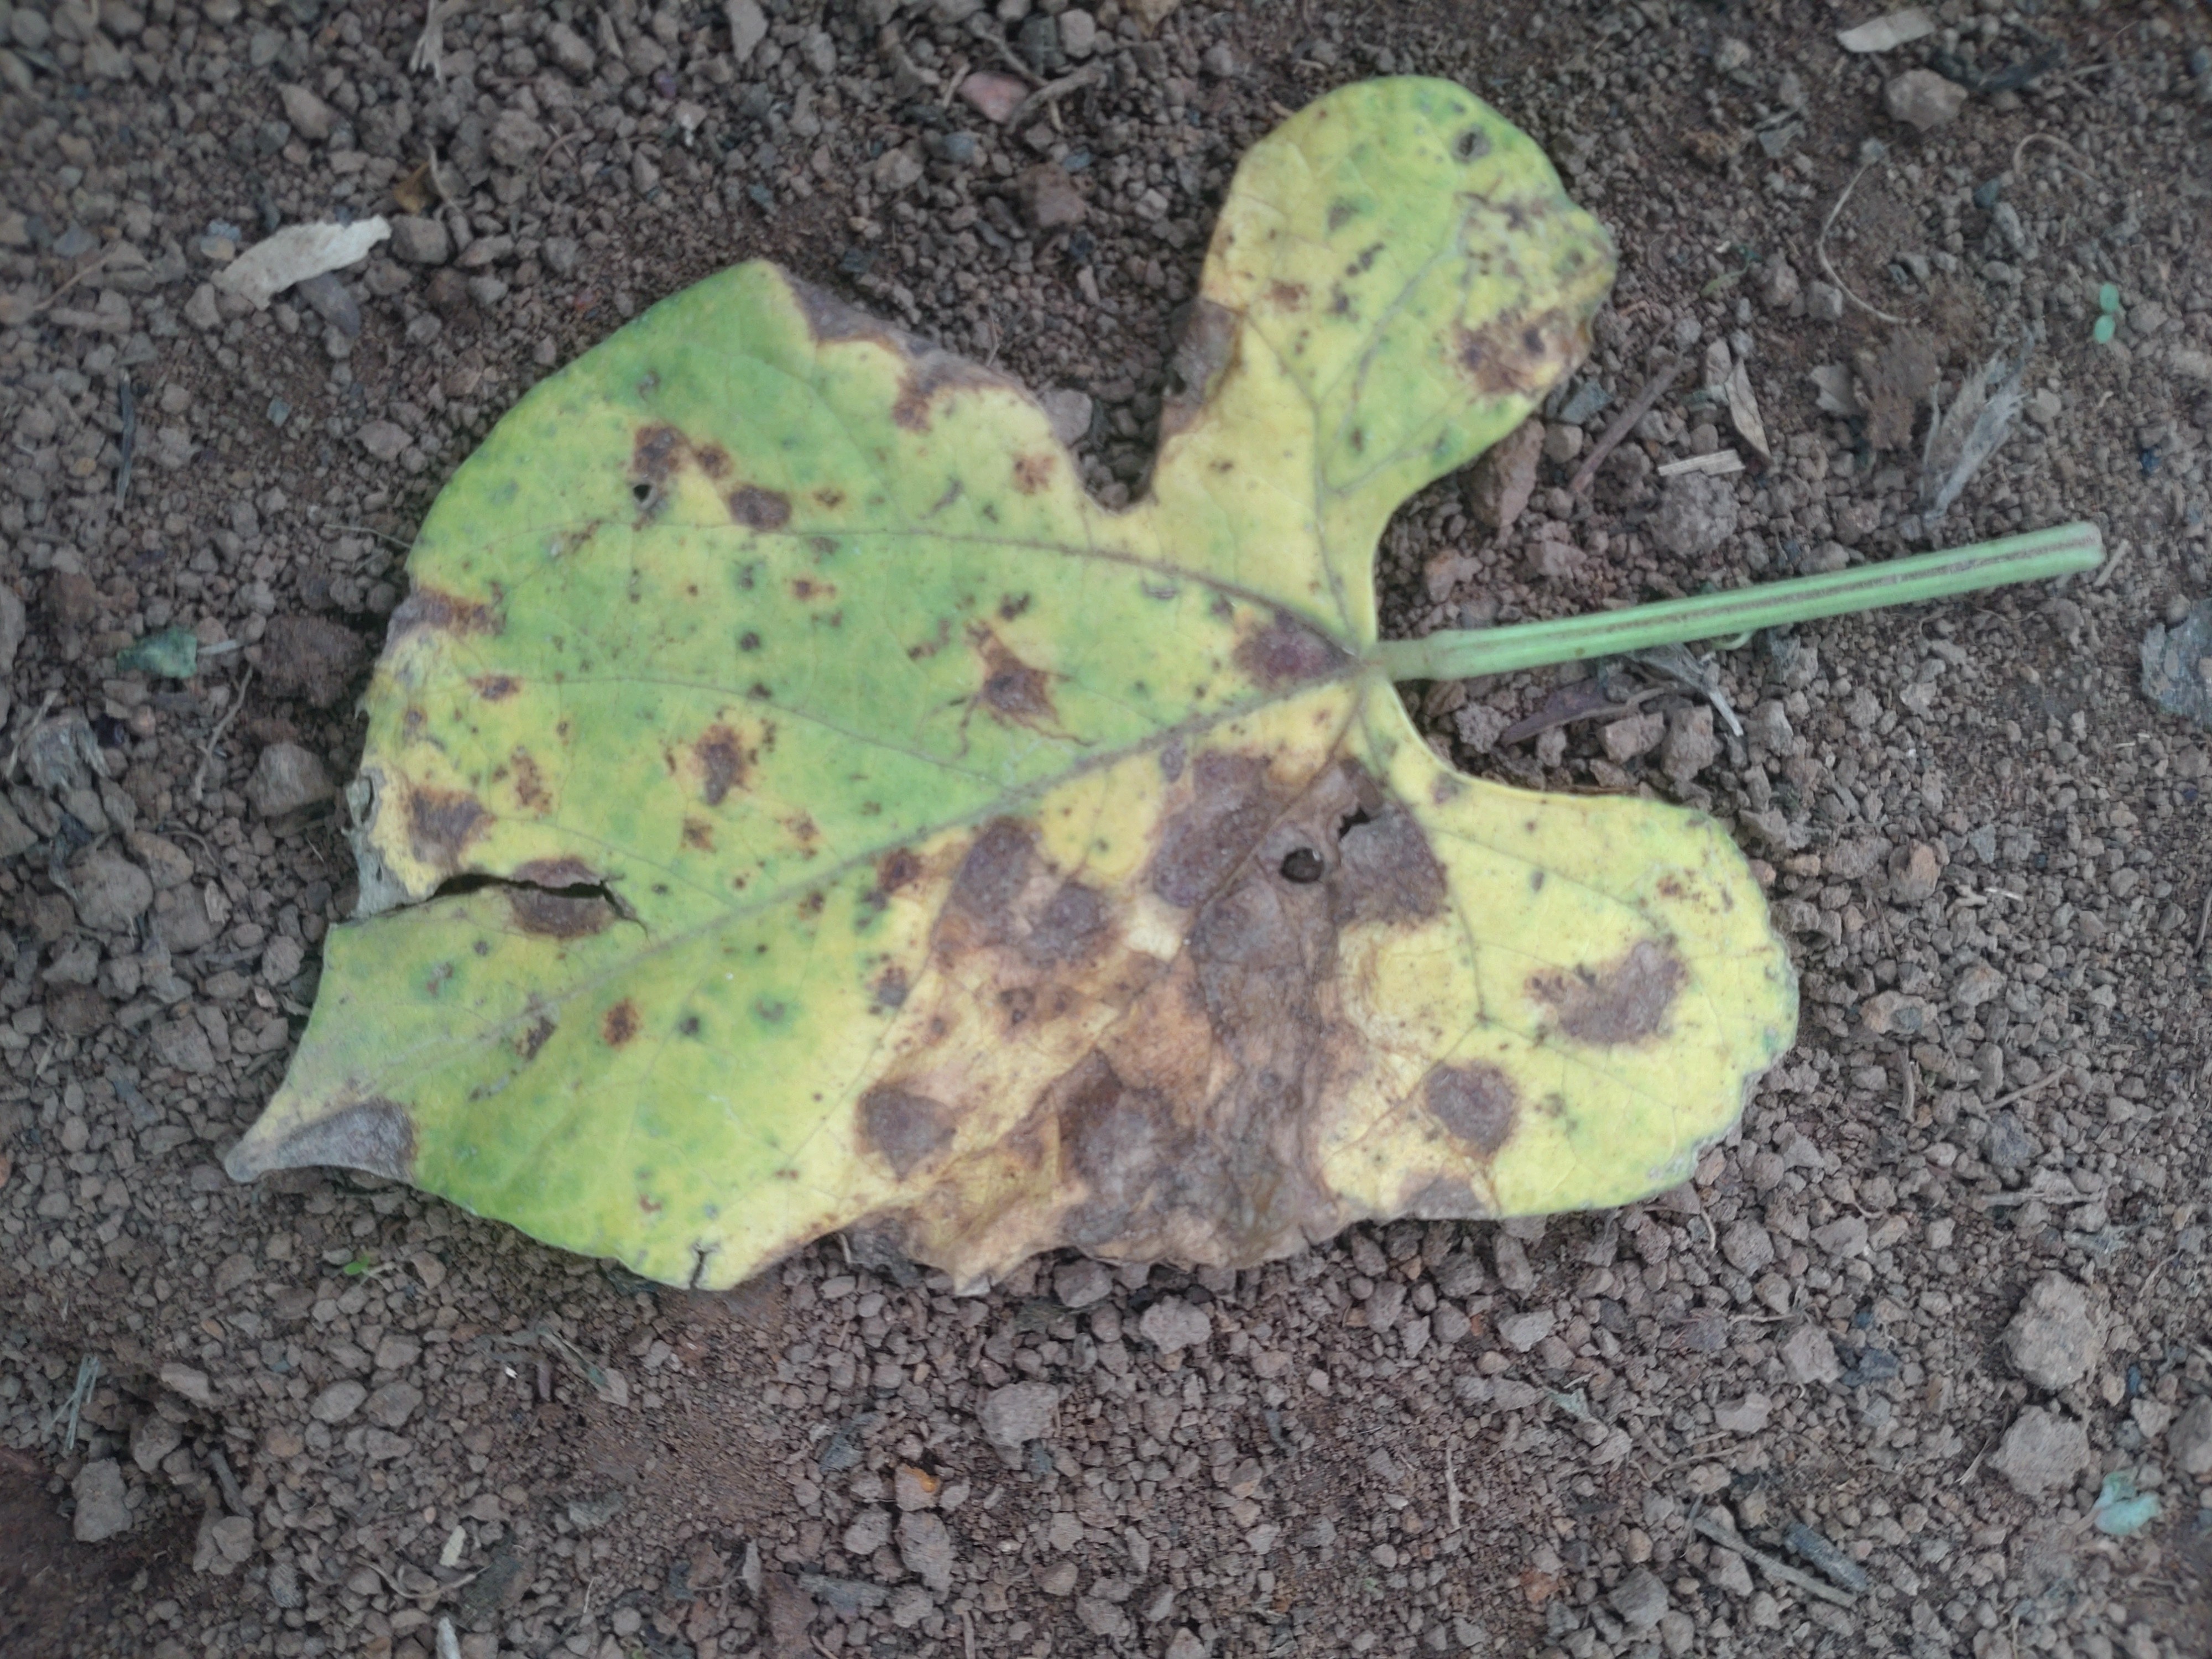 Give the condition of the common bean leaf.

anthracnose
